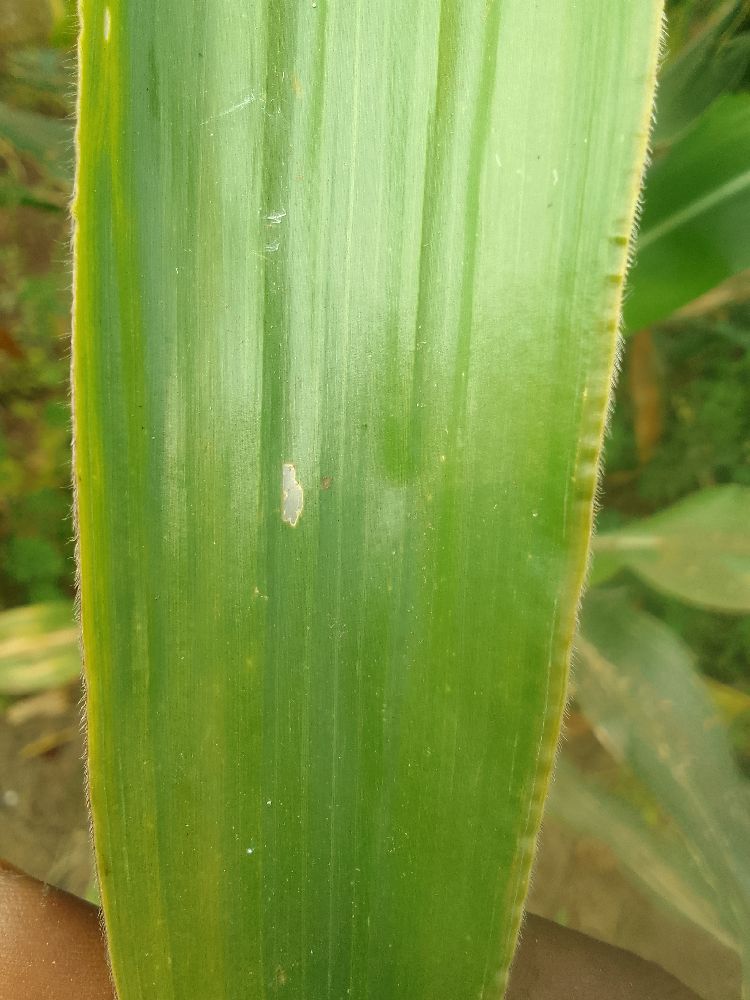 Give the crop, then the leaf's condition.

maize, healthy
